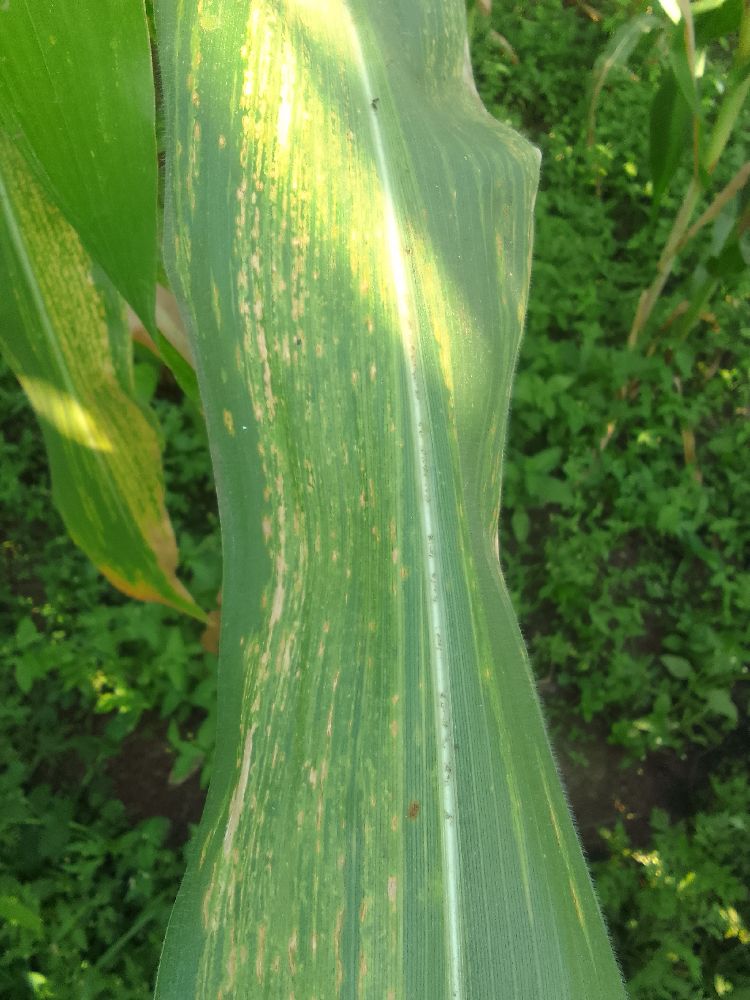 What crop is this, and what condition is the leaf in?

maize, maize lethal necrosis
